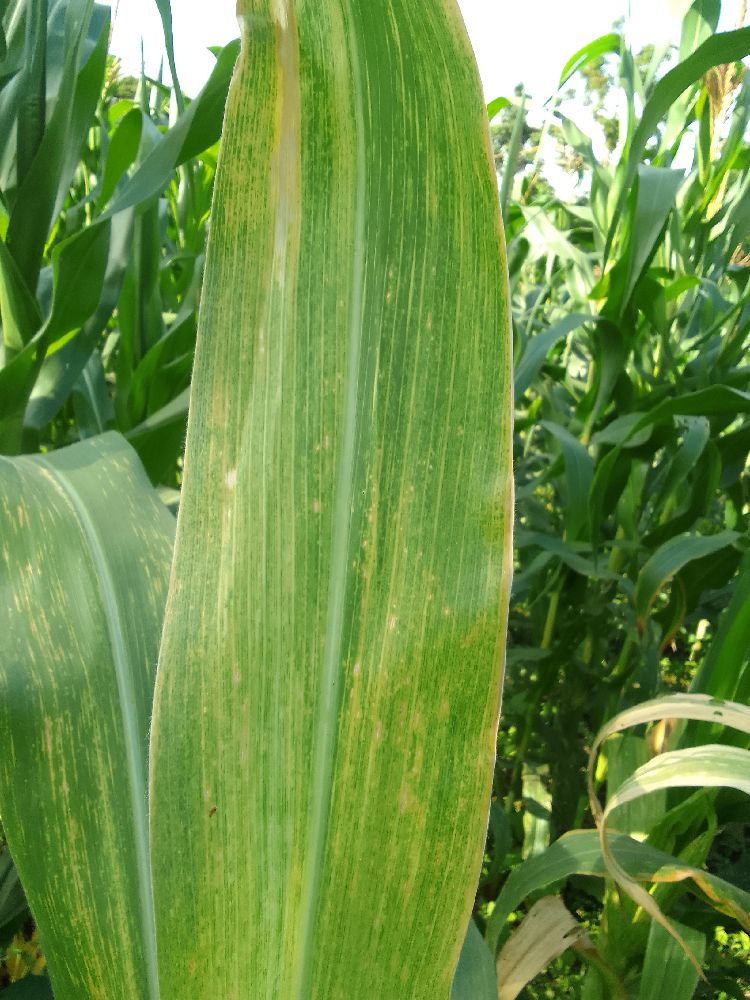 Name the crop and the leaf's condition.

maize, maize lethal necrosis
